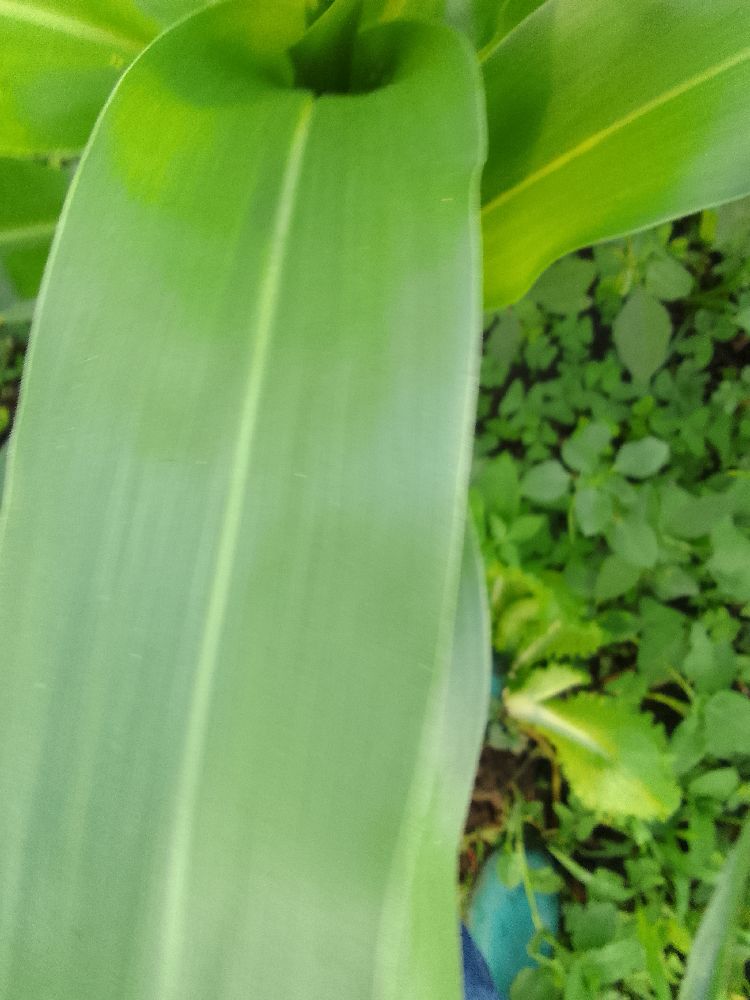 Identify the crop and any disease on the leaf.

maize, healthy
